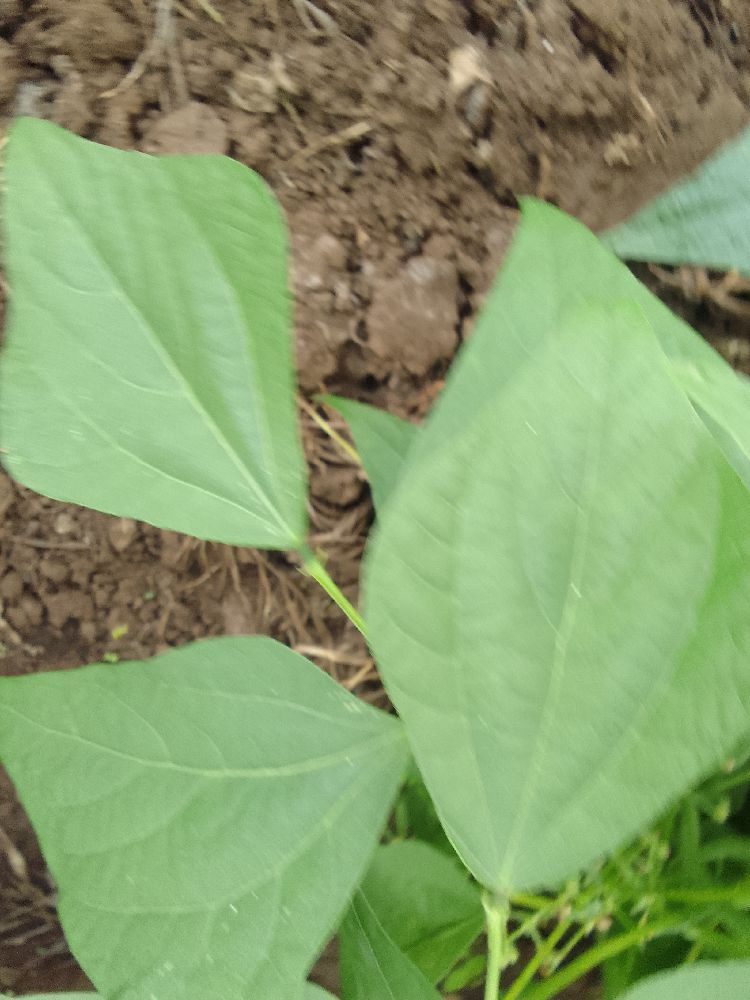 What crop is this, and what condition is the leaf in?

common bean, healthy
